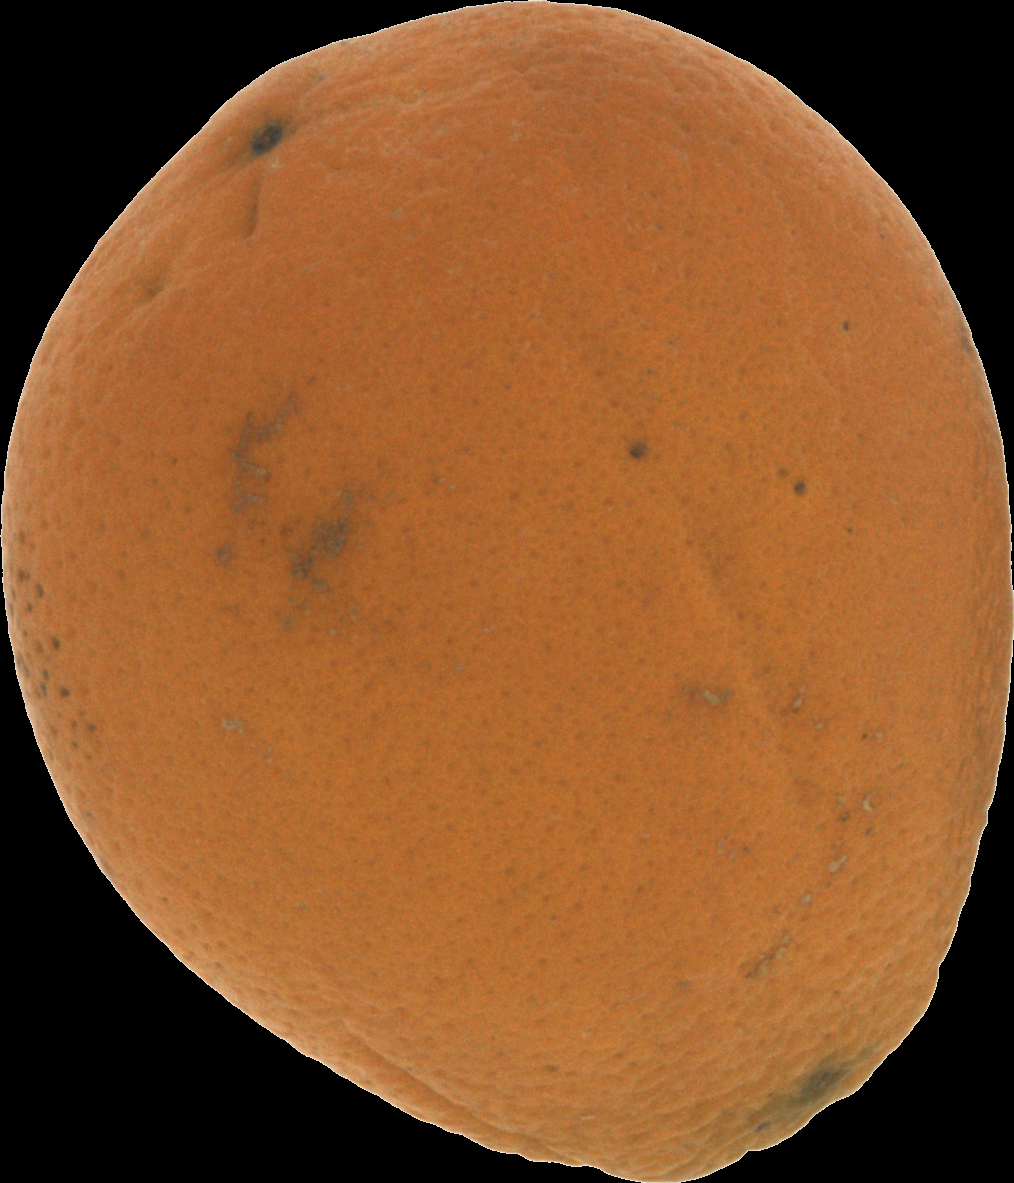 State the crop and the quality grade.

orange, bad
